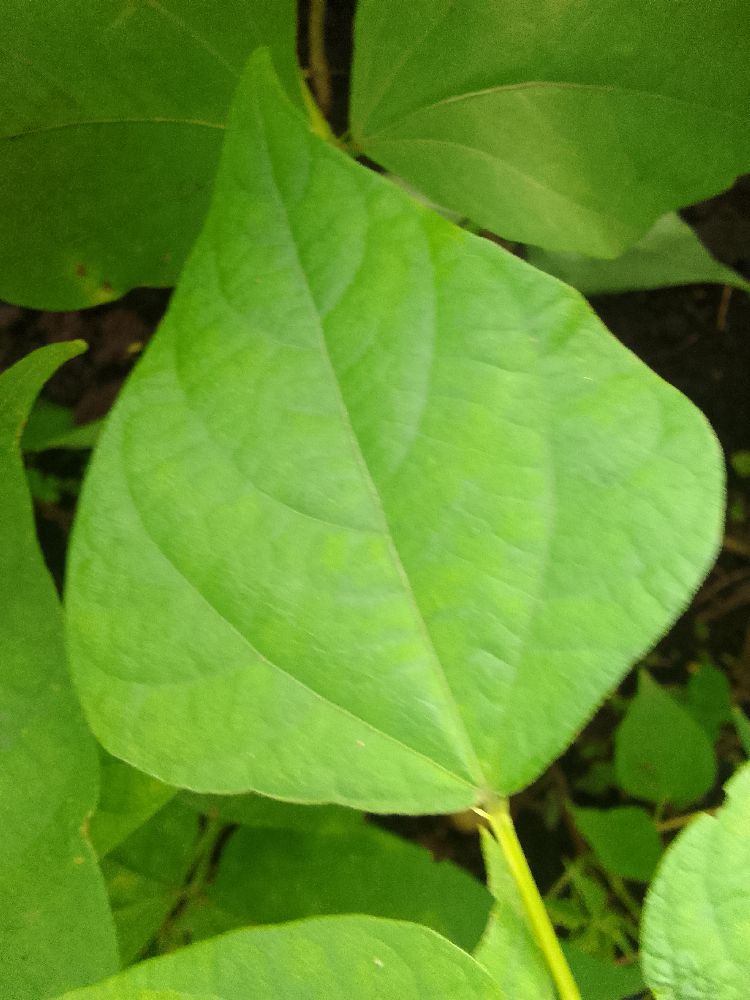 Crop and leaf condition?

common bean, healthy
